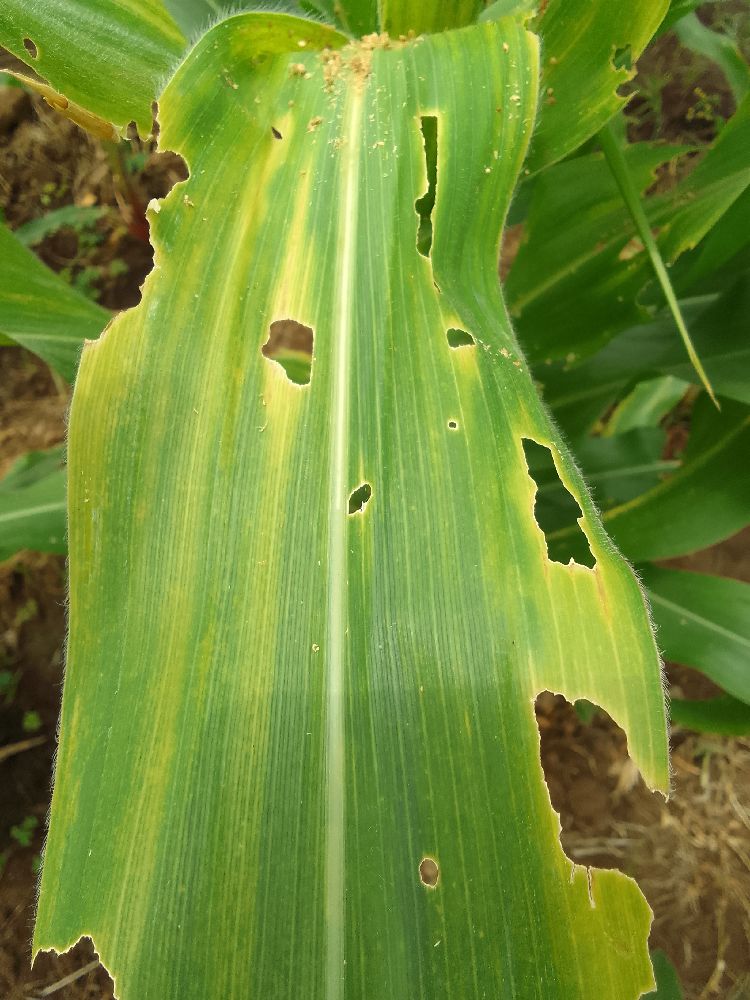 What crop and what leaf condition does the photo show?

maize, maize lethal necrosis
